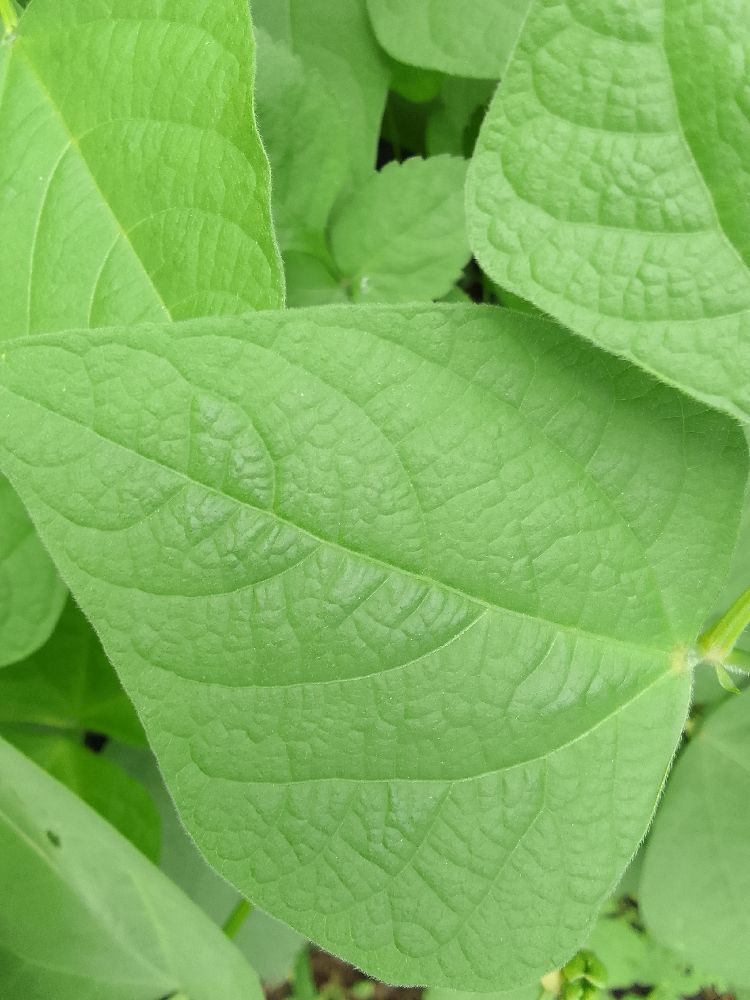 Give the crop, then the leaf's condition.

common bean, healthy
